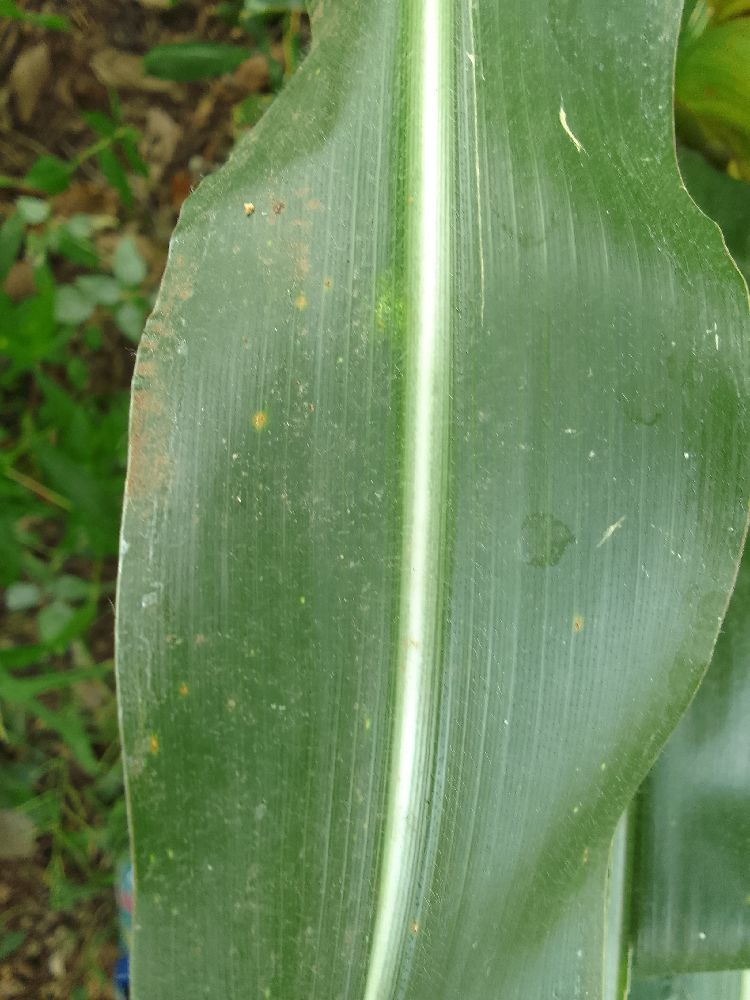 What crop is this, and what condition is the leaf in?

maize, healthy
